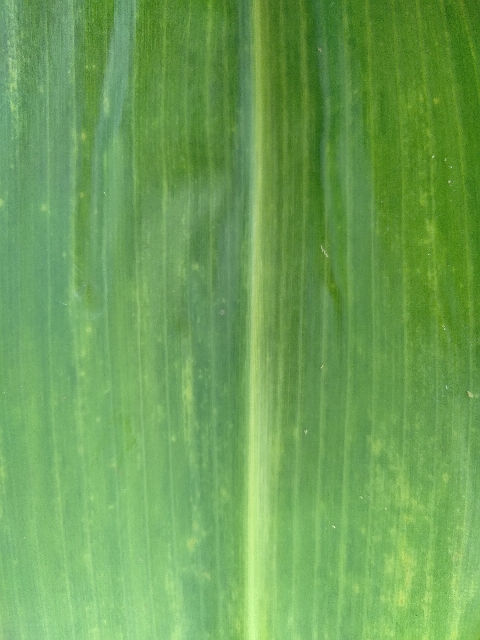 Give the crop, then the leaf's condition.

maize, maize lethal necrosis
